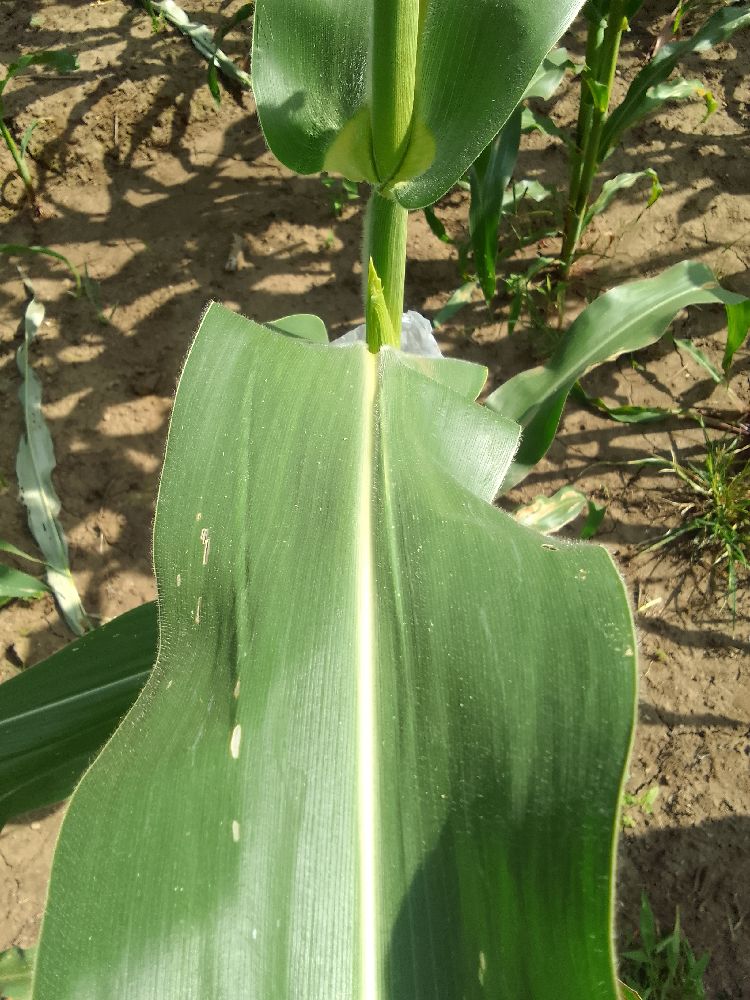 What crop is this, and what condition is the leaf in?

maize, healthy
